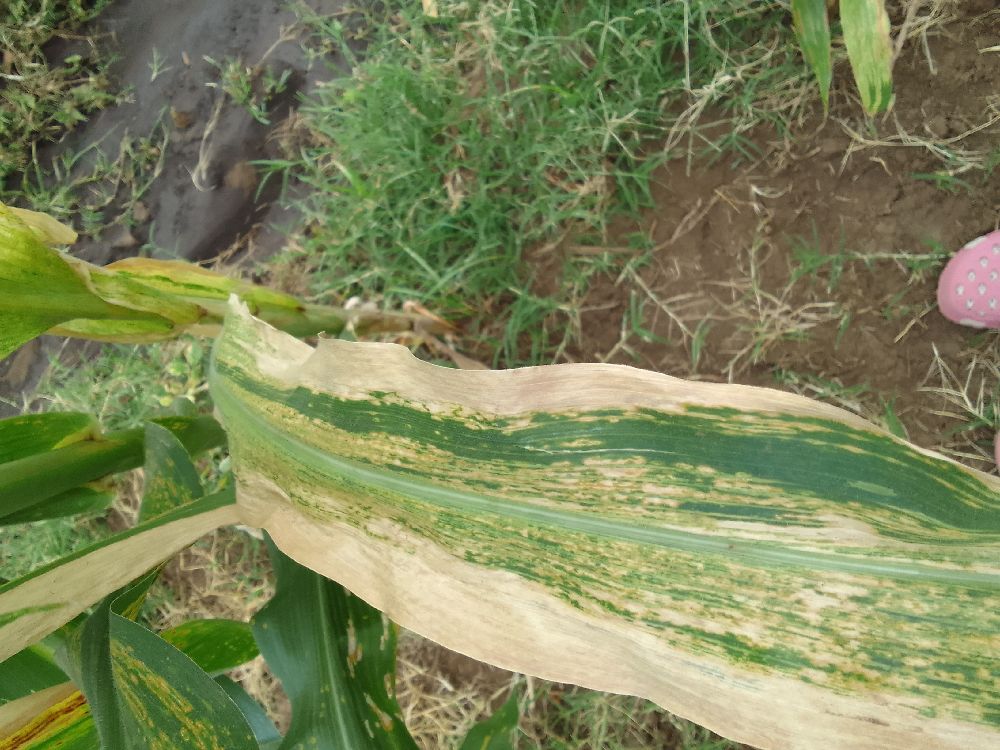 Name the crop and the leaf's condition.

maize, maize lethal necrosis
